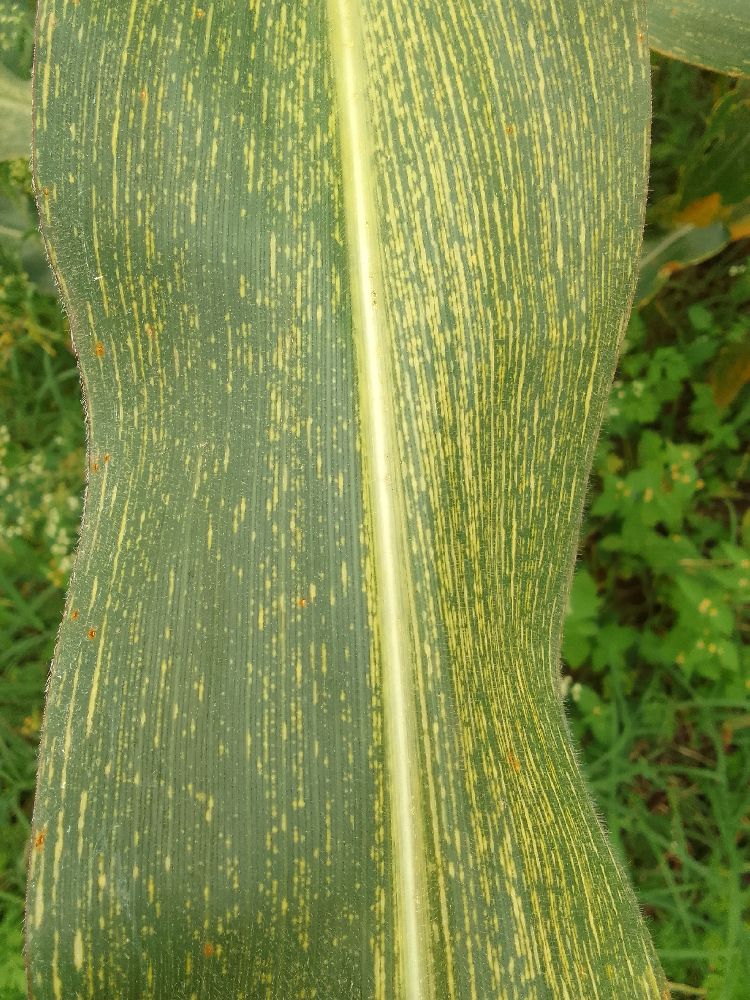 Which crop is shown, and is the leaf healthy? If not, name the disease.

maize, maize streak virus
